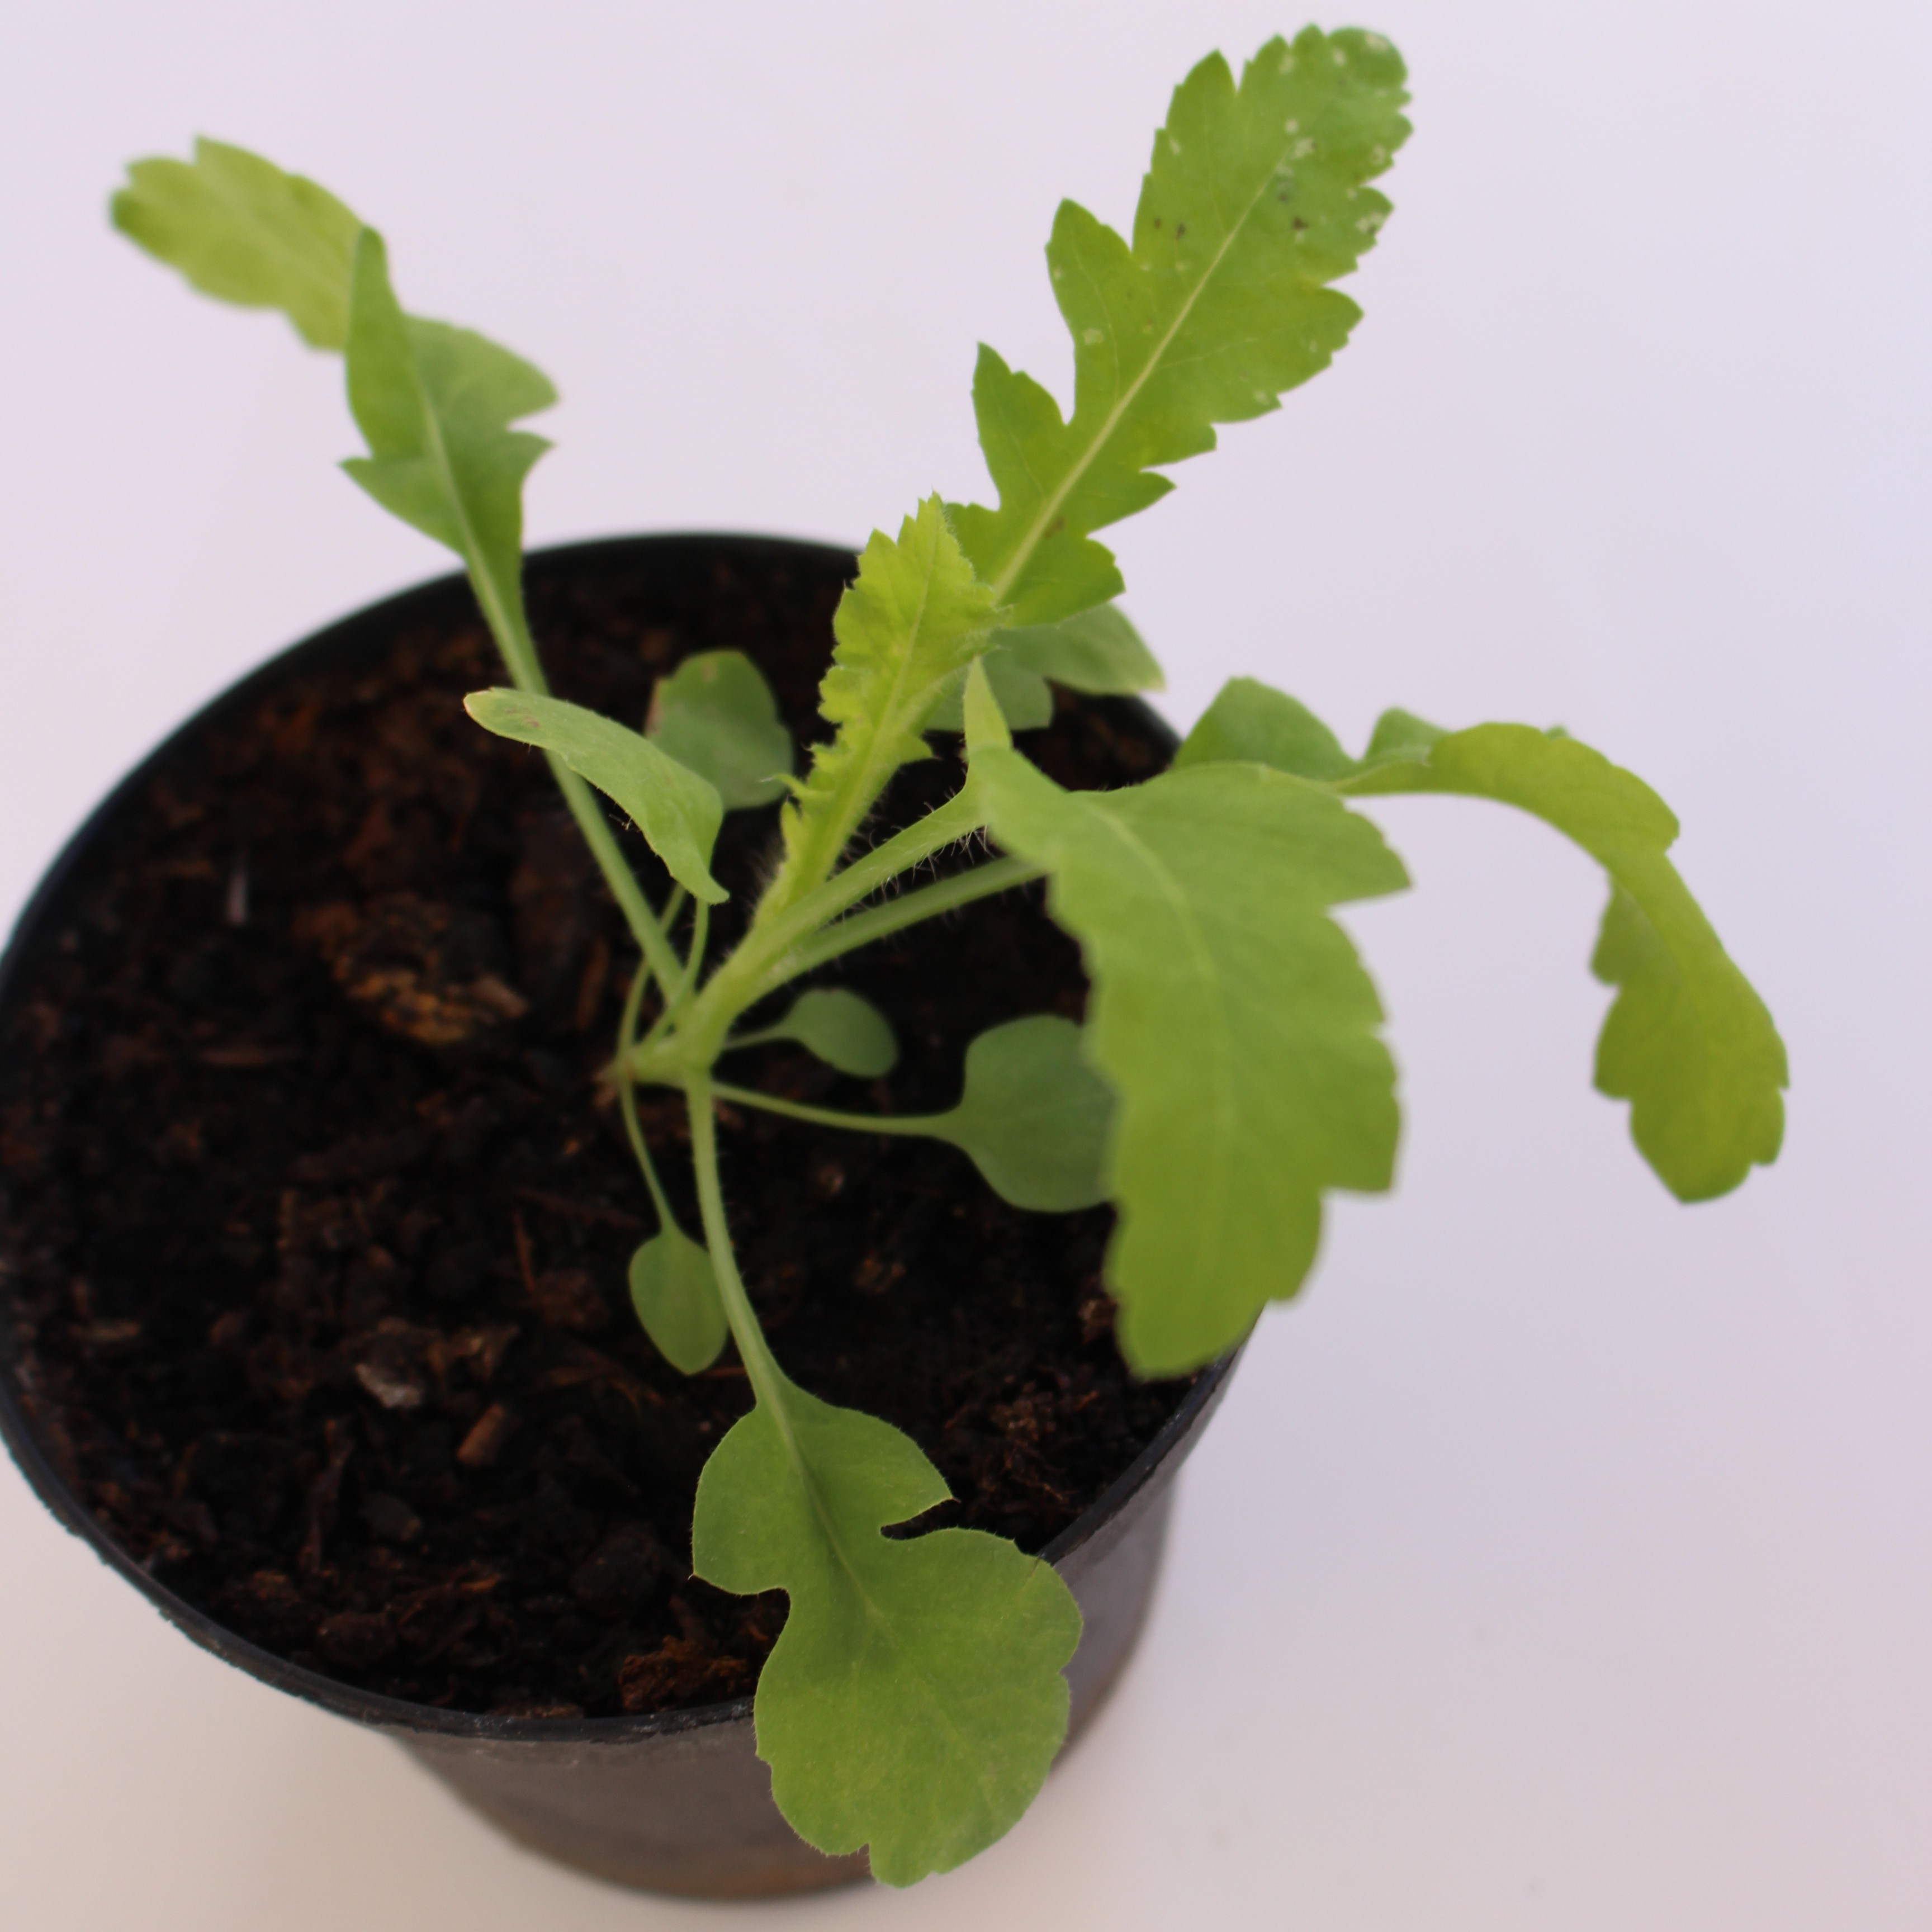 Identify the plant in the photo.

Papaver rhoeas
